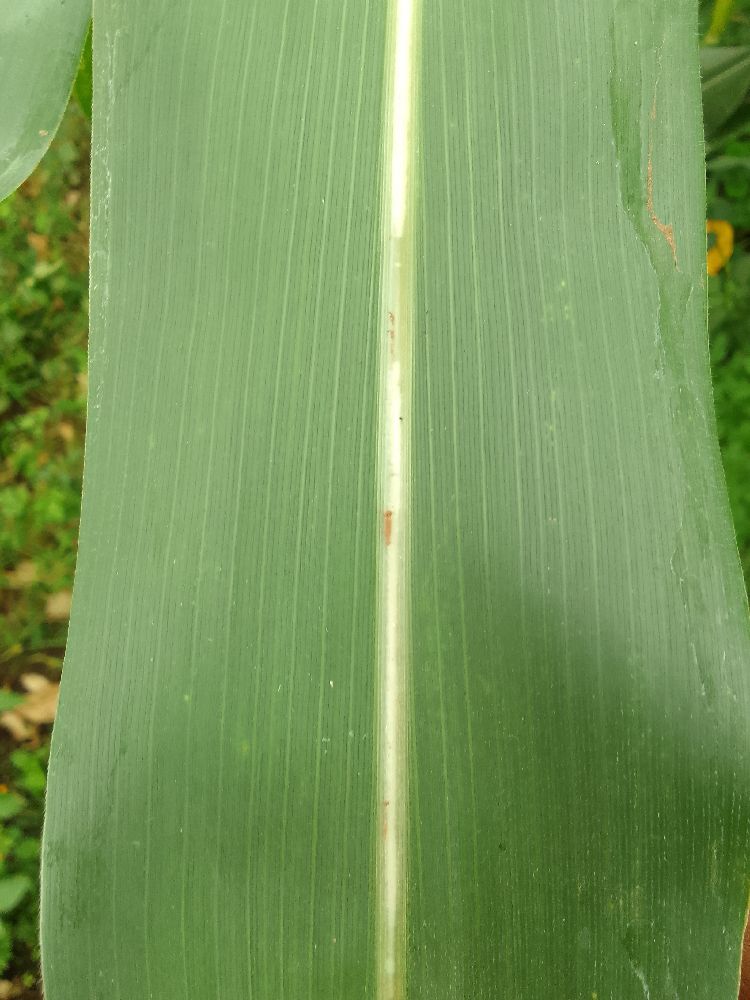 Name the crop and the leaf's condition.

maize, healthy
